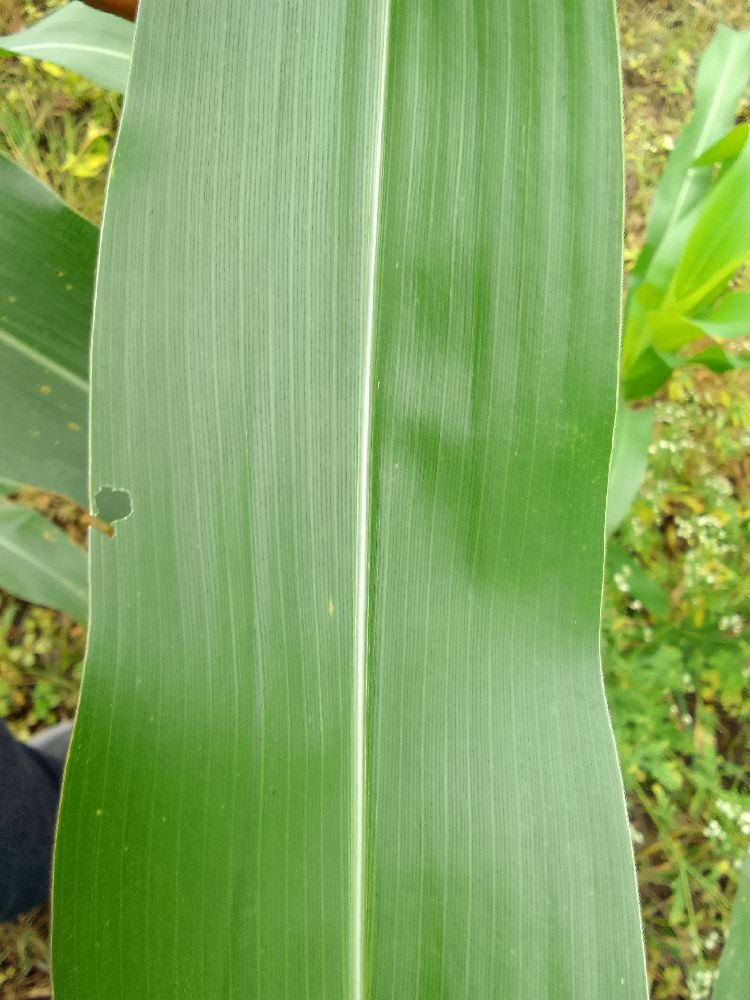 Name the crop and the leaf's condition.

maize, healthy
